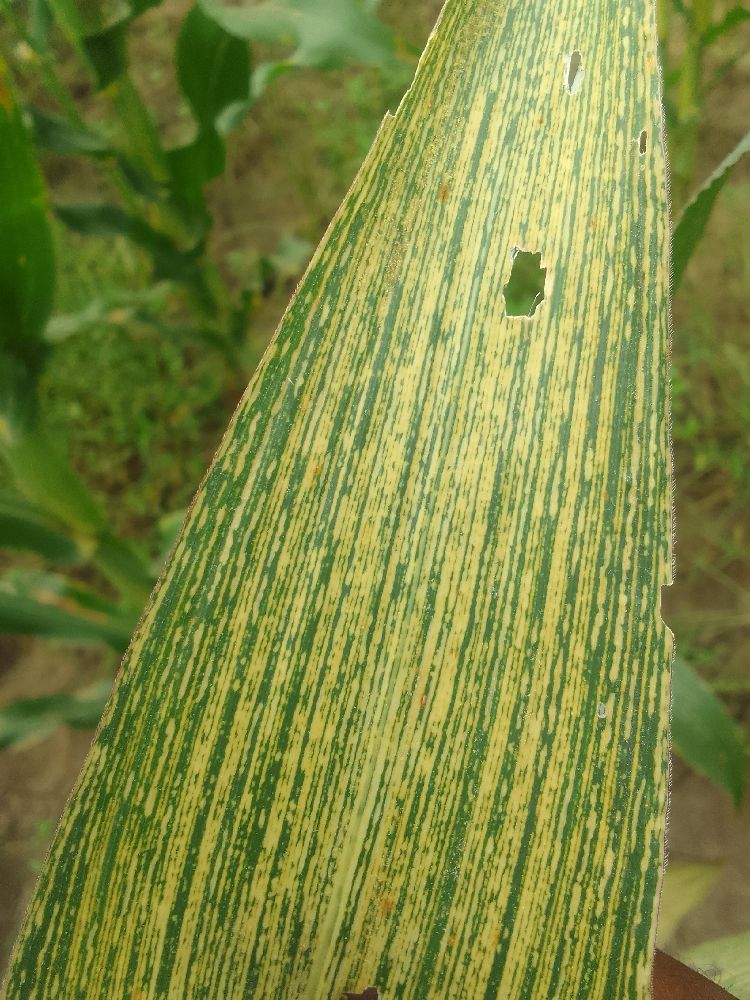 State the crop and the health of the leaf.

maize, maize streak virus
